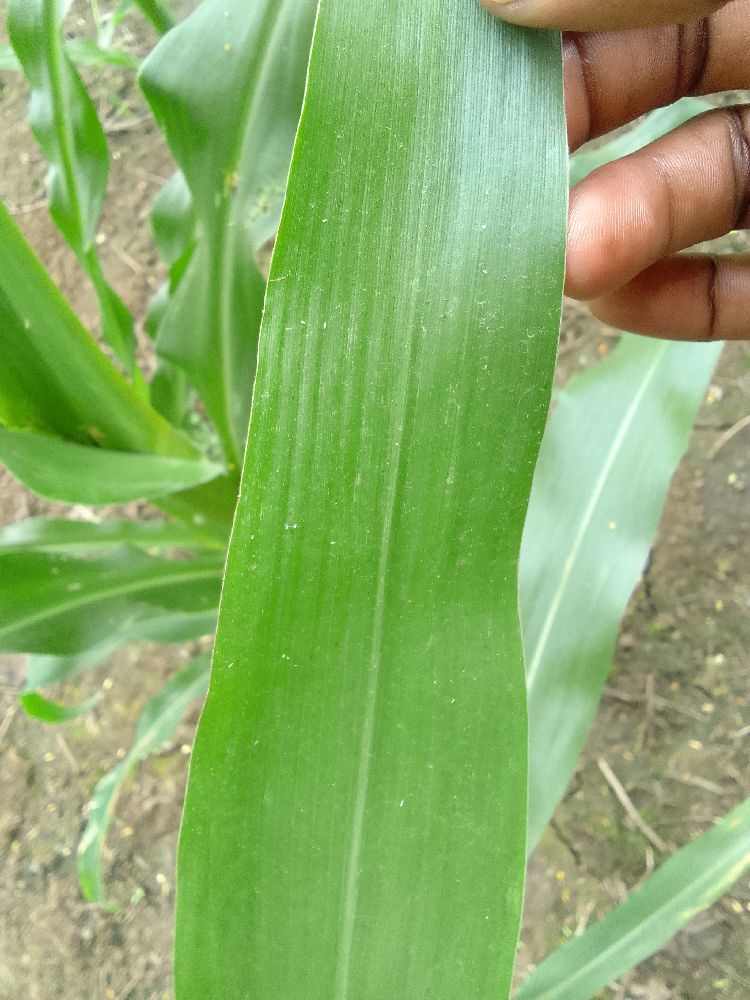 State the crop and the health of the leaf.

maize, healthy
